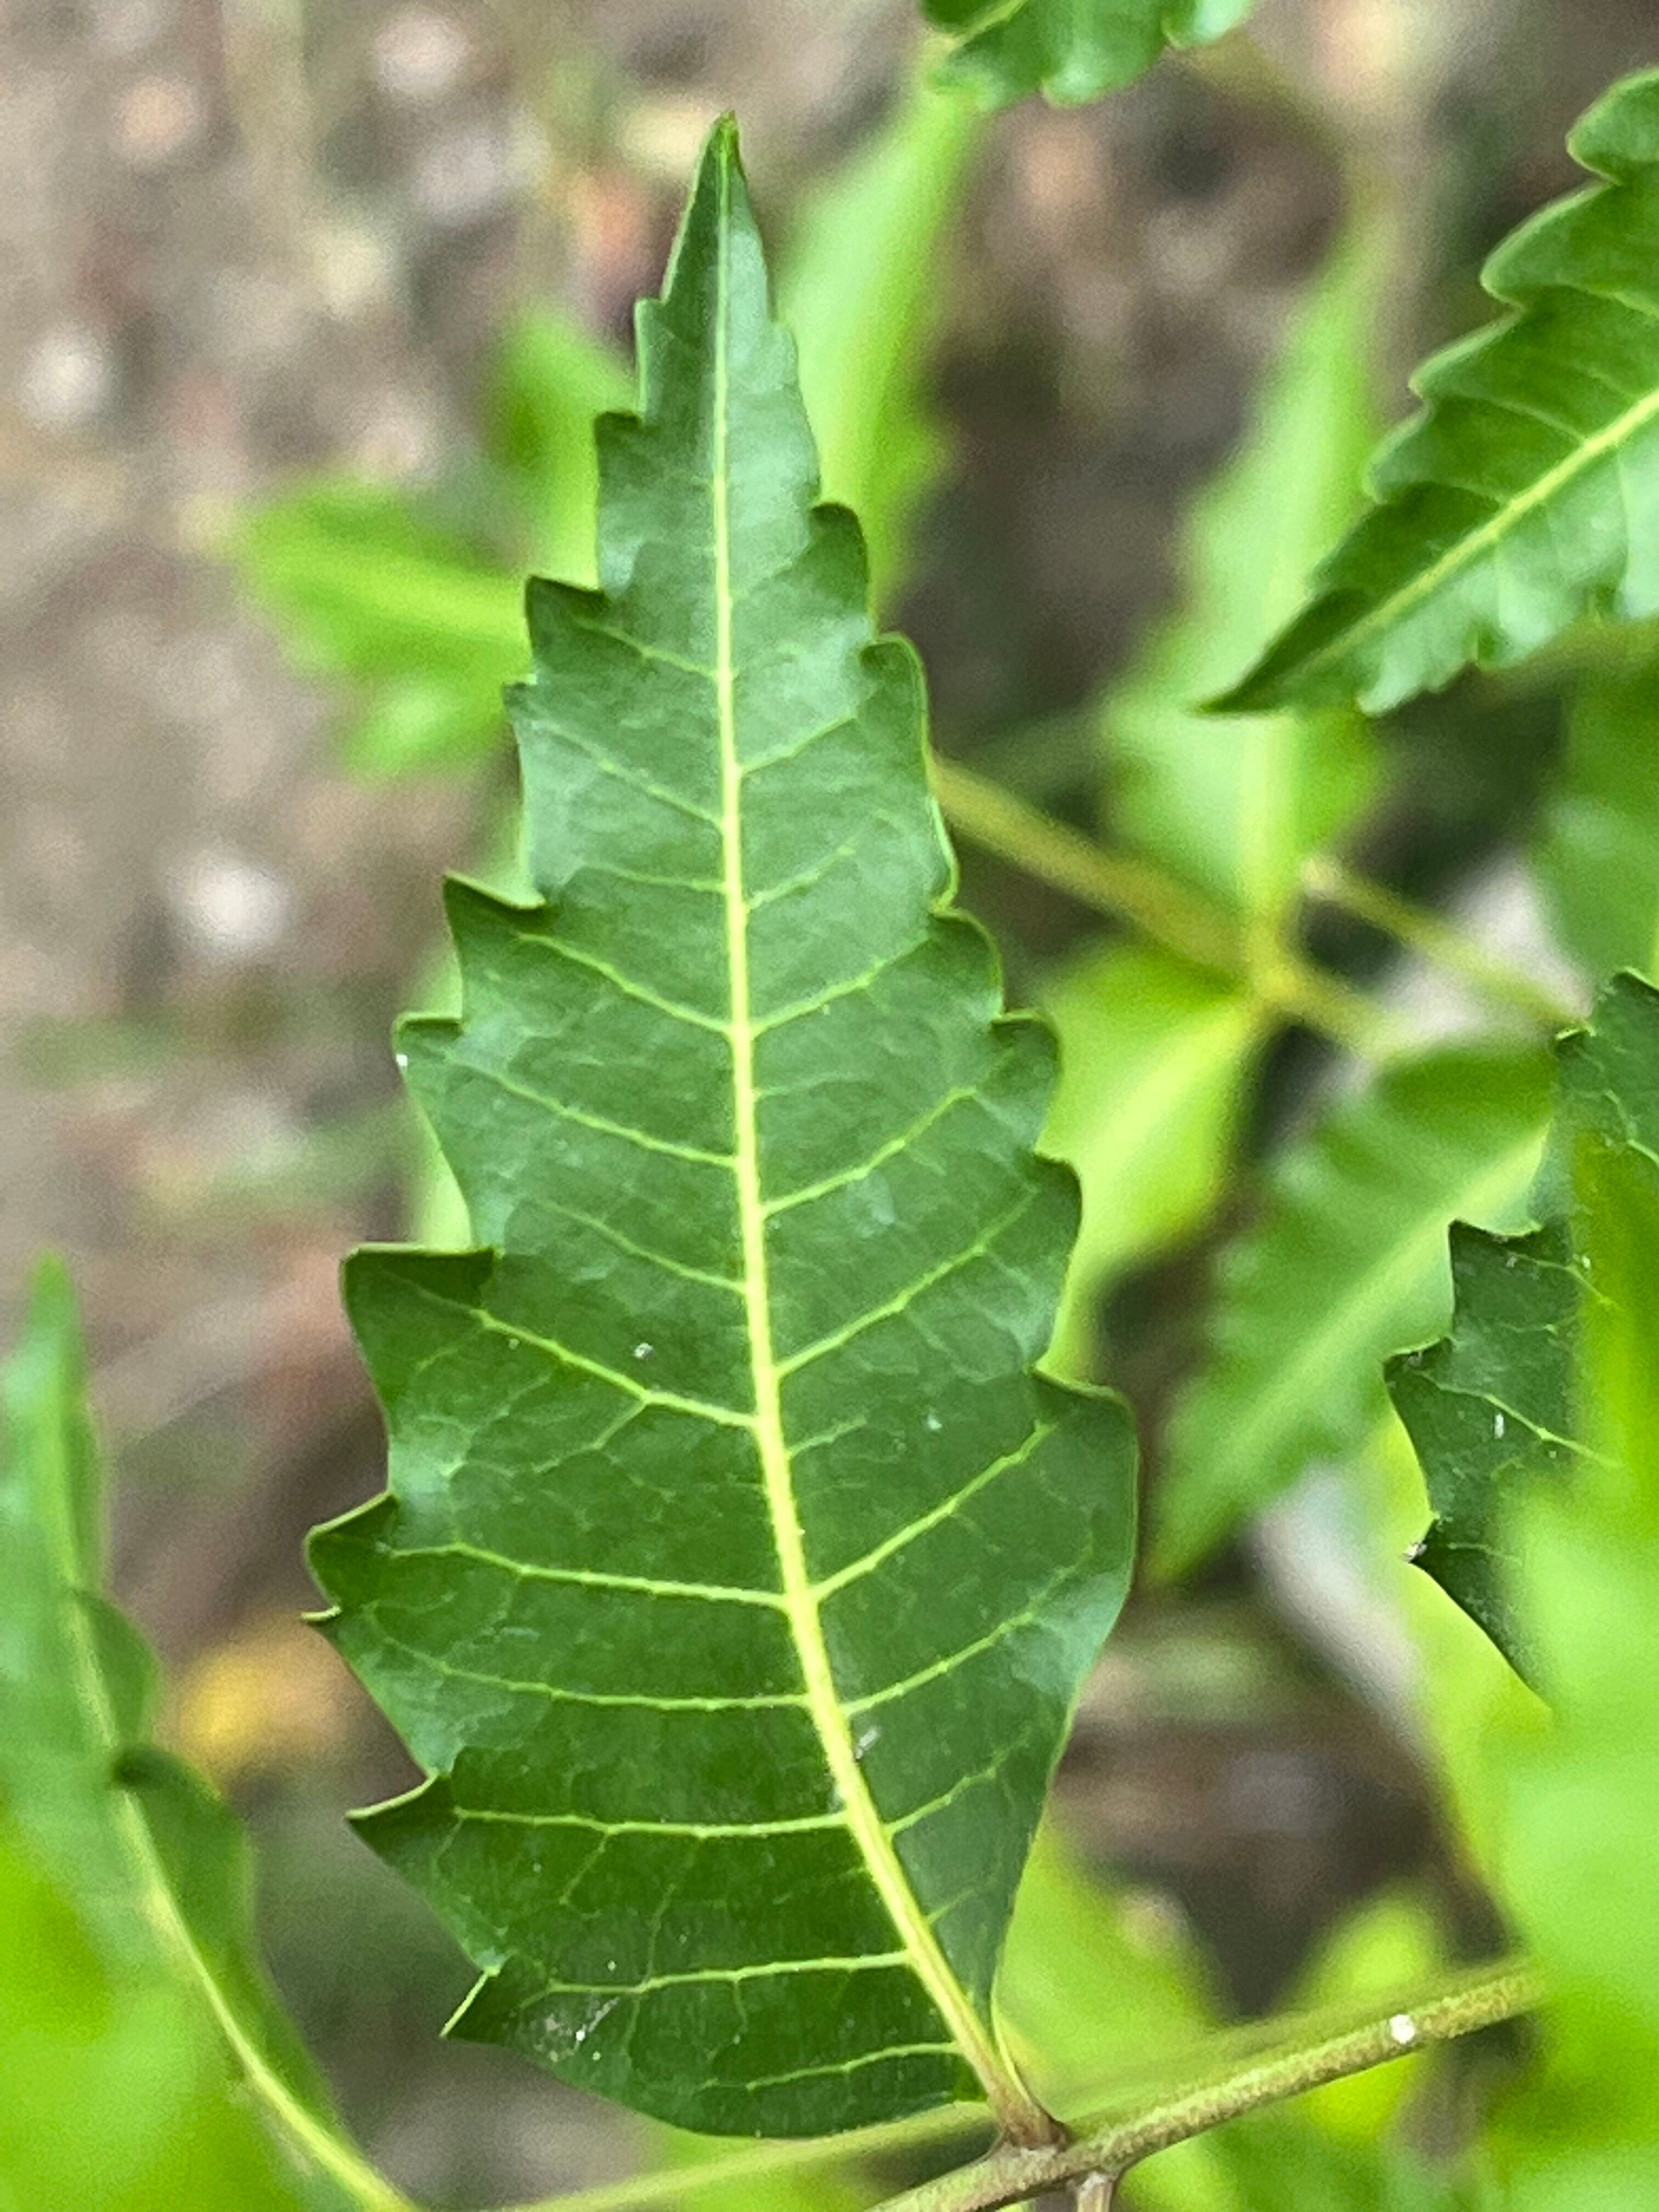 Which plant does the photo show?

neem
